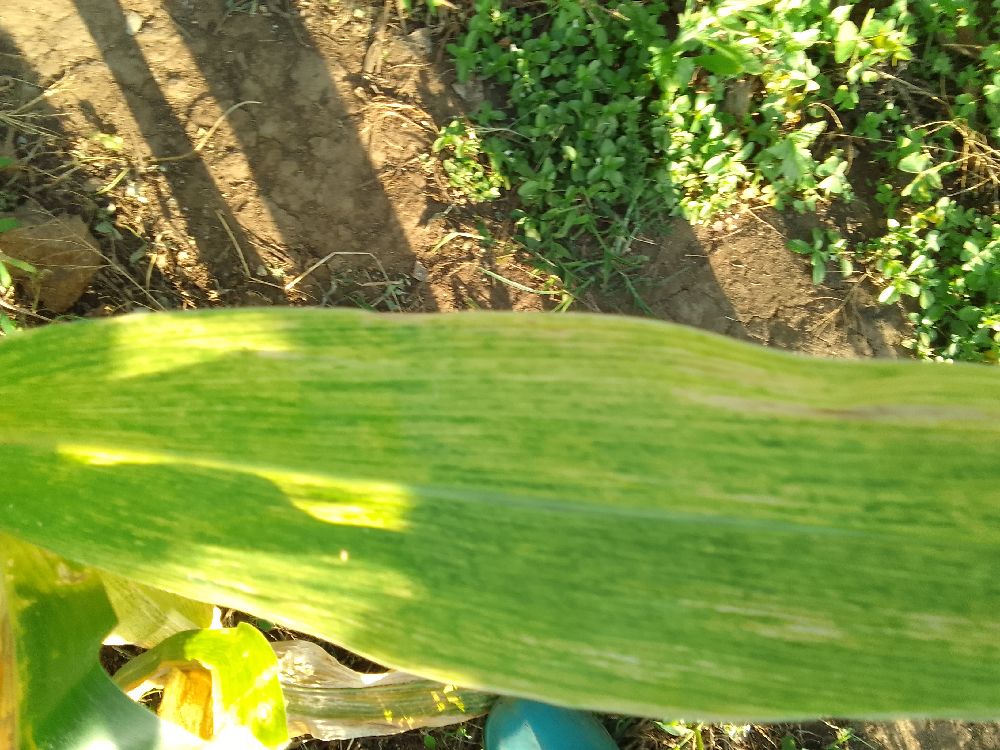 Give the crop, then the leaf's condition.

maize, maize lethal necrosis
